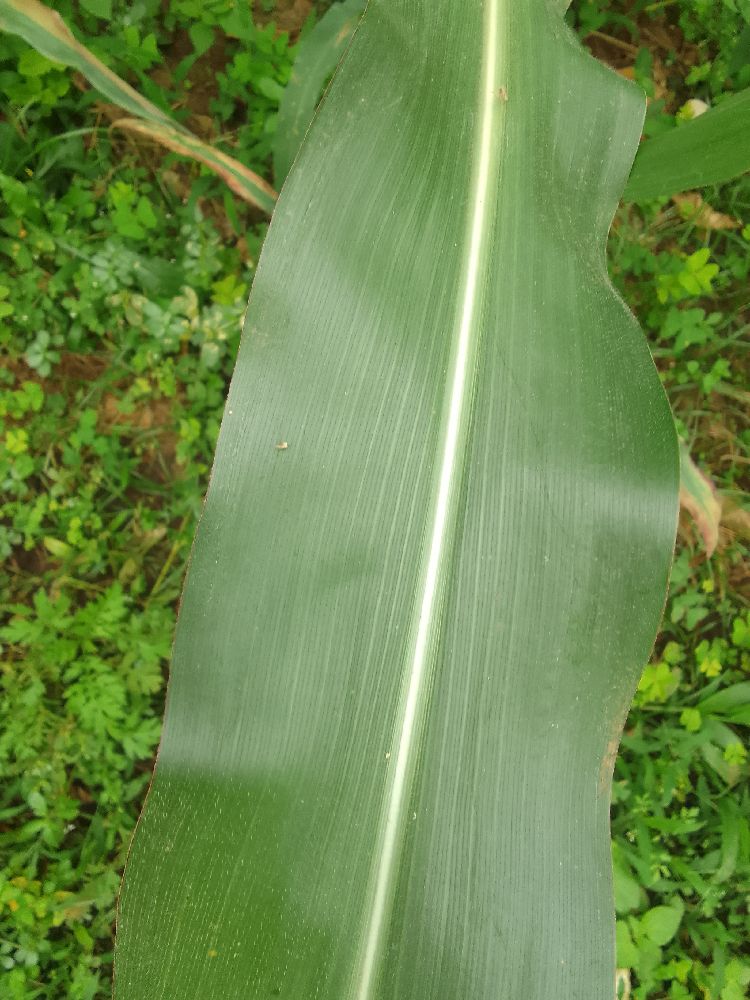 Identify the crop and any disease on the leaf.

maize, healthy
